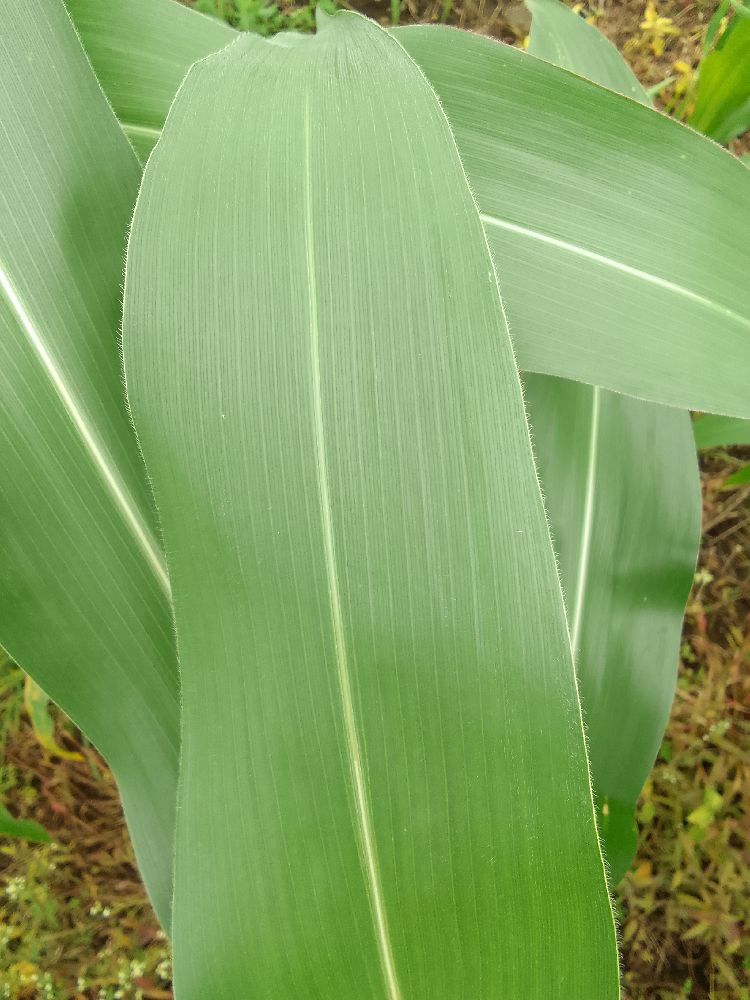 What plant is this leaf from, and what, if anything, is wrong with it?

maize, healthy
